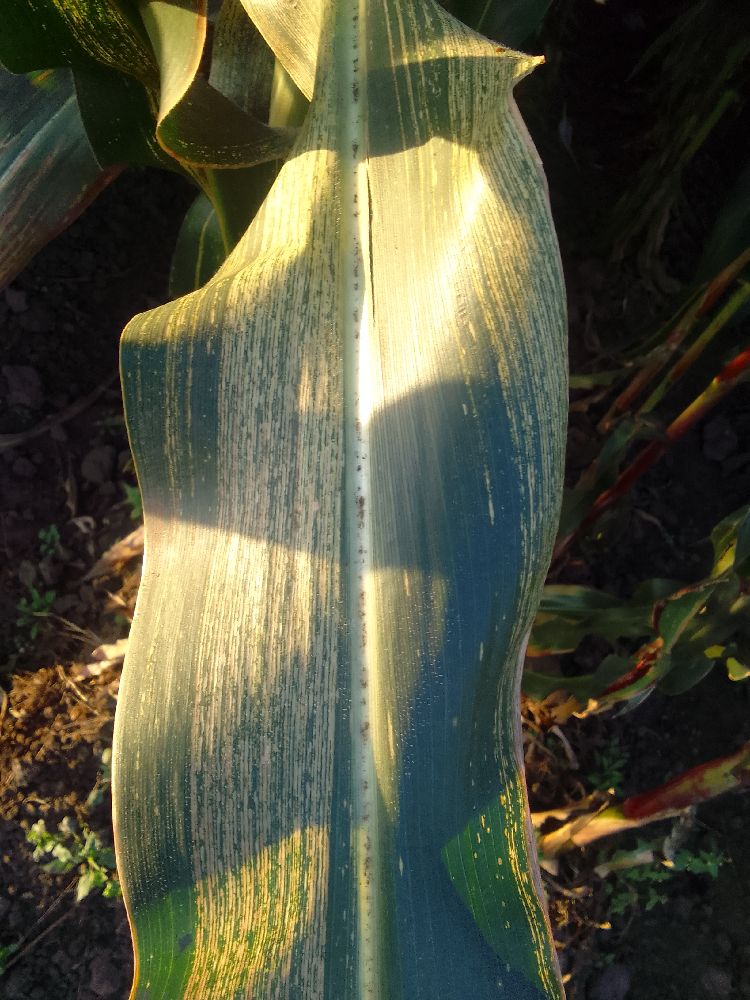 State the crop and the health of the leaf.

maize, maize streak virus
